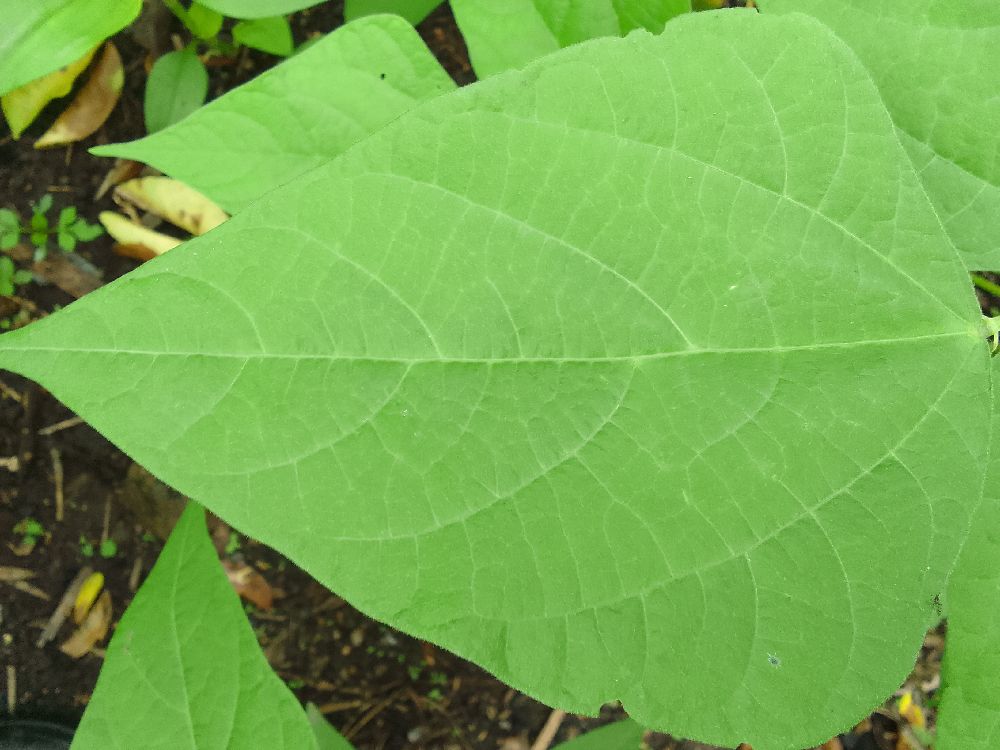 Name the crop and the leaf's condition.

common bean, healthy
